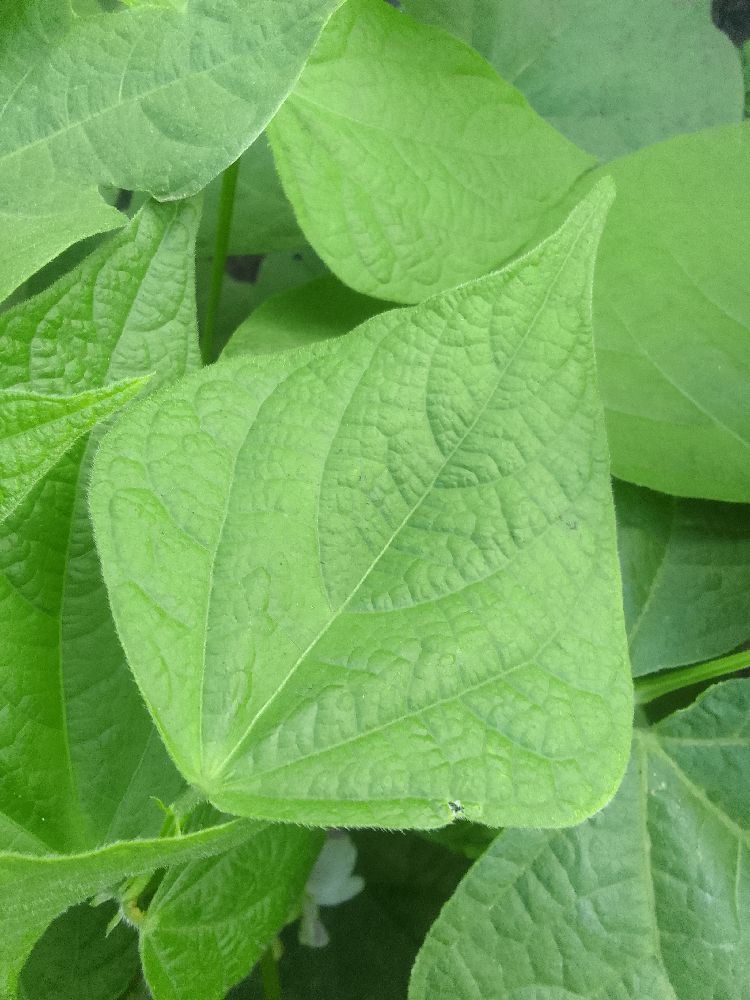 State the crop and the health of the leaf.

common bean, healthy
